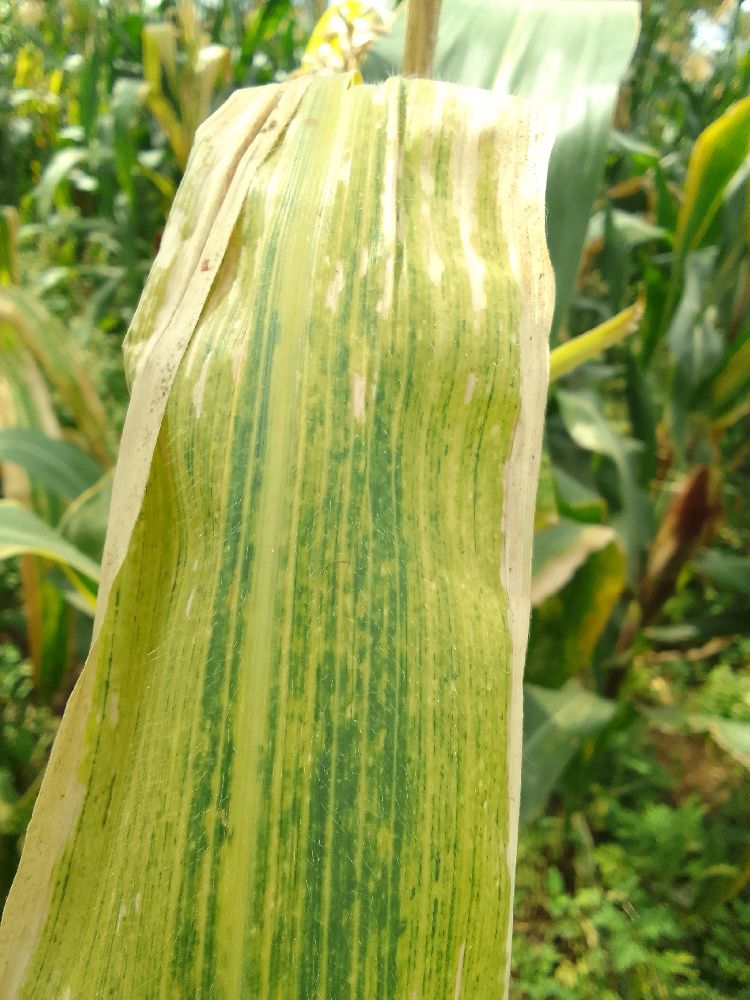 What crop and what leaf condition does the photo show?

maize, maize lethal necrosis
